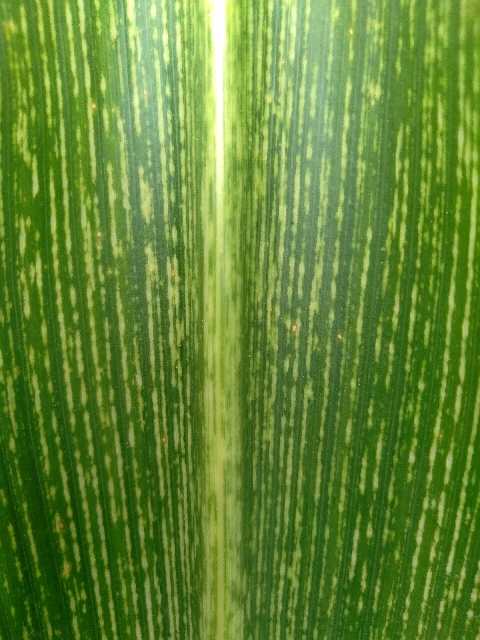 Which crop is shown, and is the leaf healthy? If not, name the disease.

maize, maize streak virus
